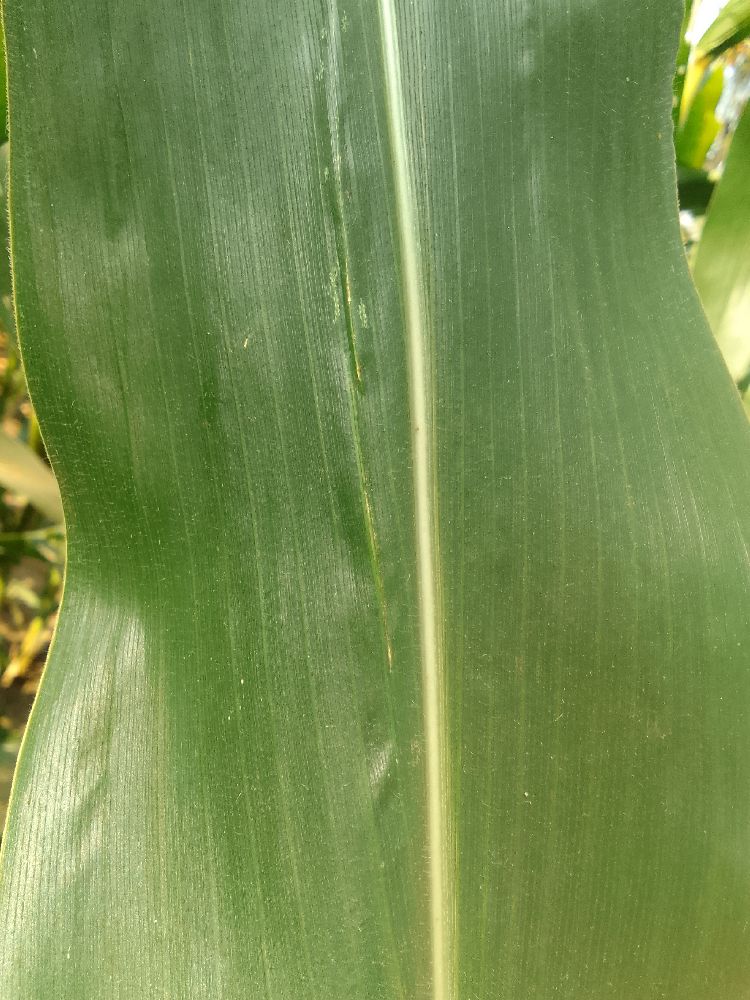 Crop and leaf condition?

maize, healthy
